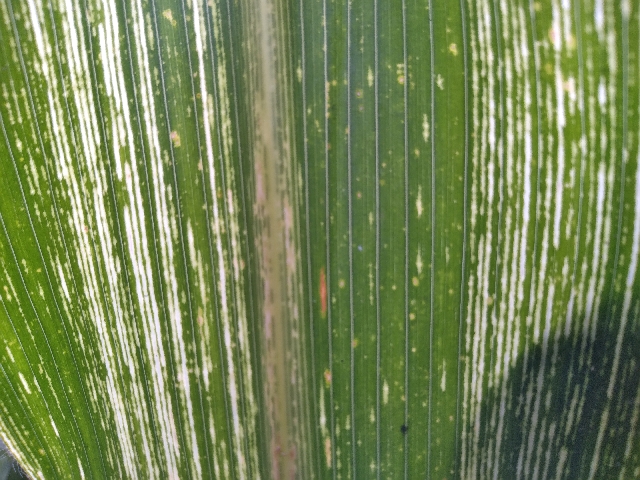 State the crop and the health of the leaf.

maize, maize streak virus
